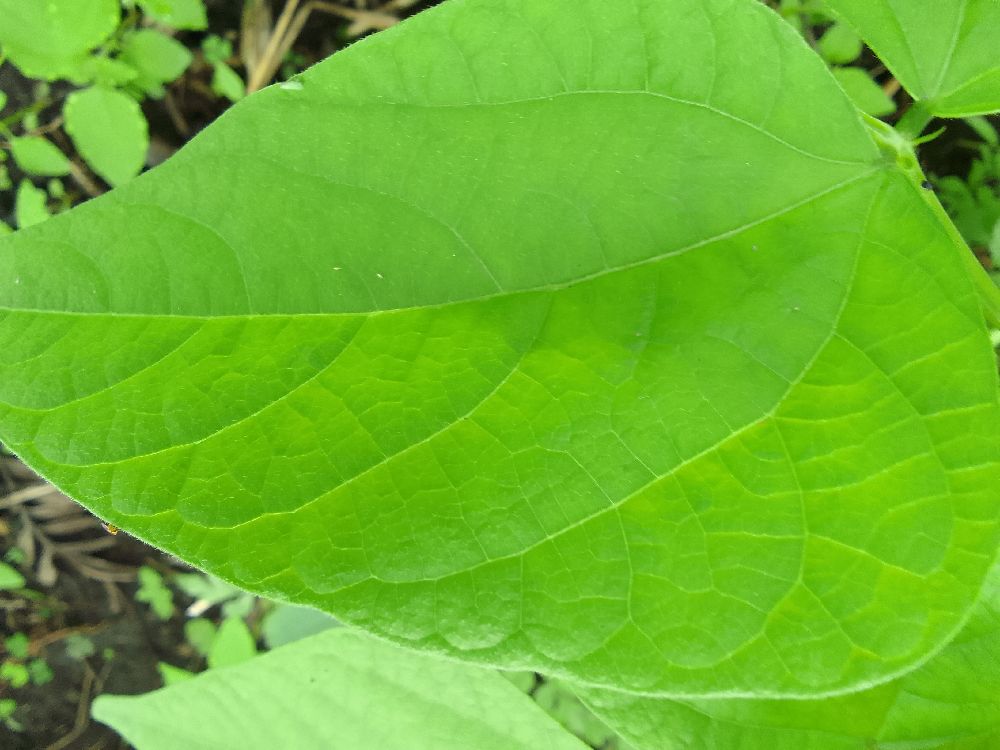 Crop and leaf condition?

common bean, healthy
